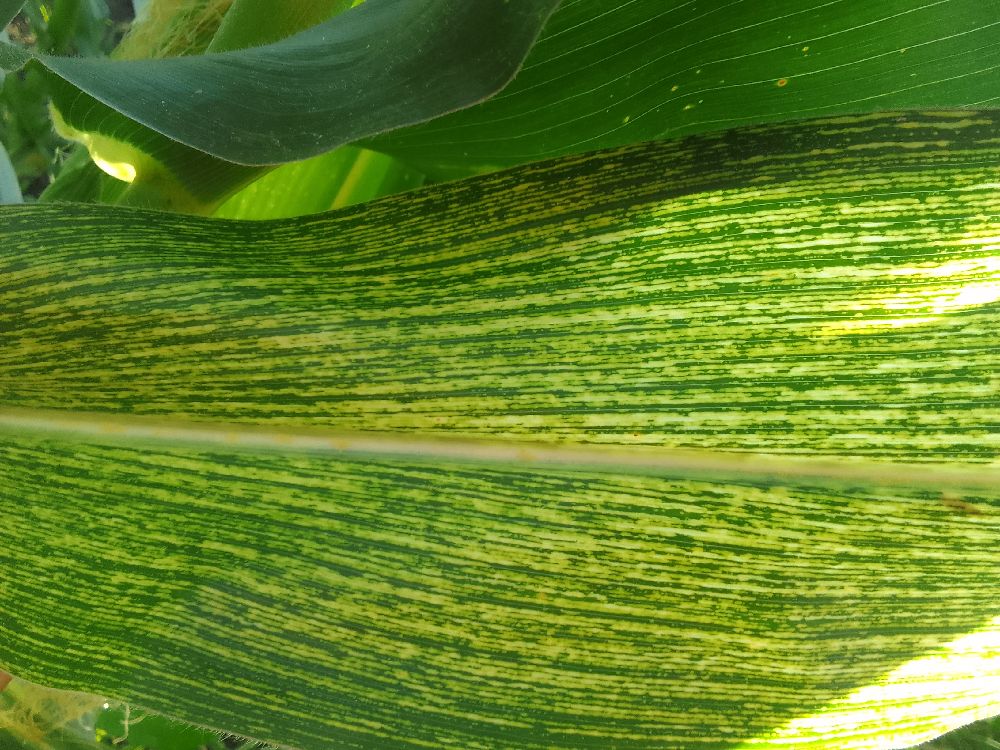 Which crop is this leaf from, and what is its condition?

maize, maize streak virus
